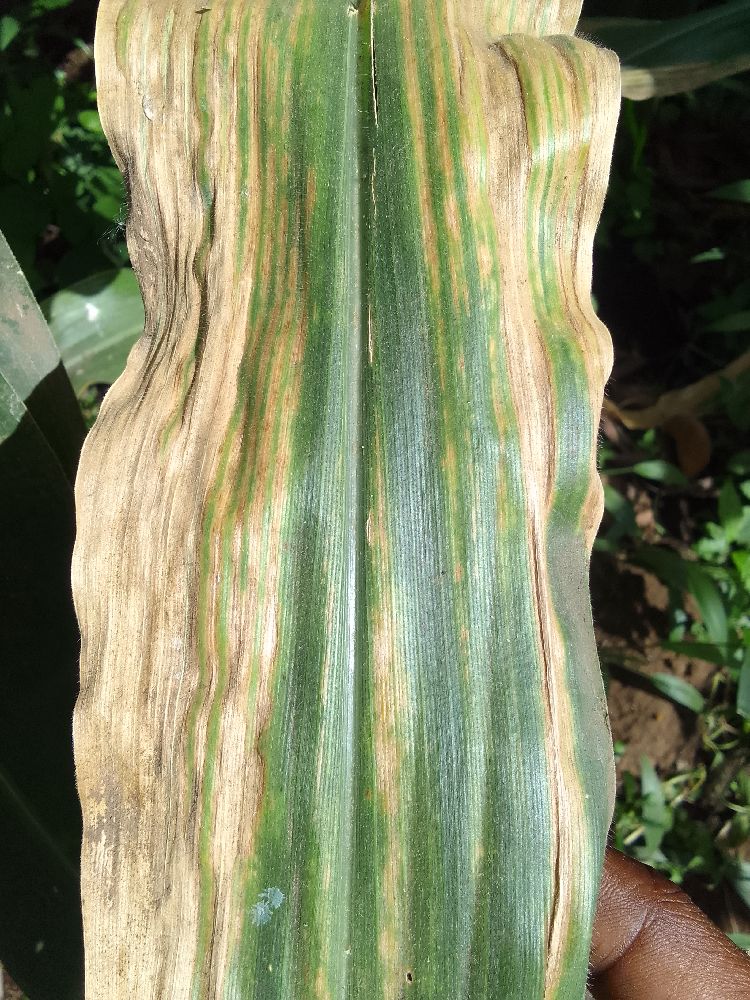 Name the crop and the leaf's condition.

maize, maize lethal necrosis
